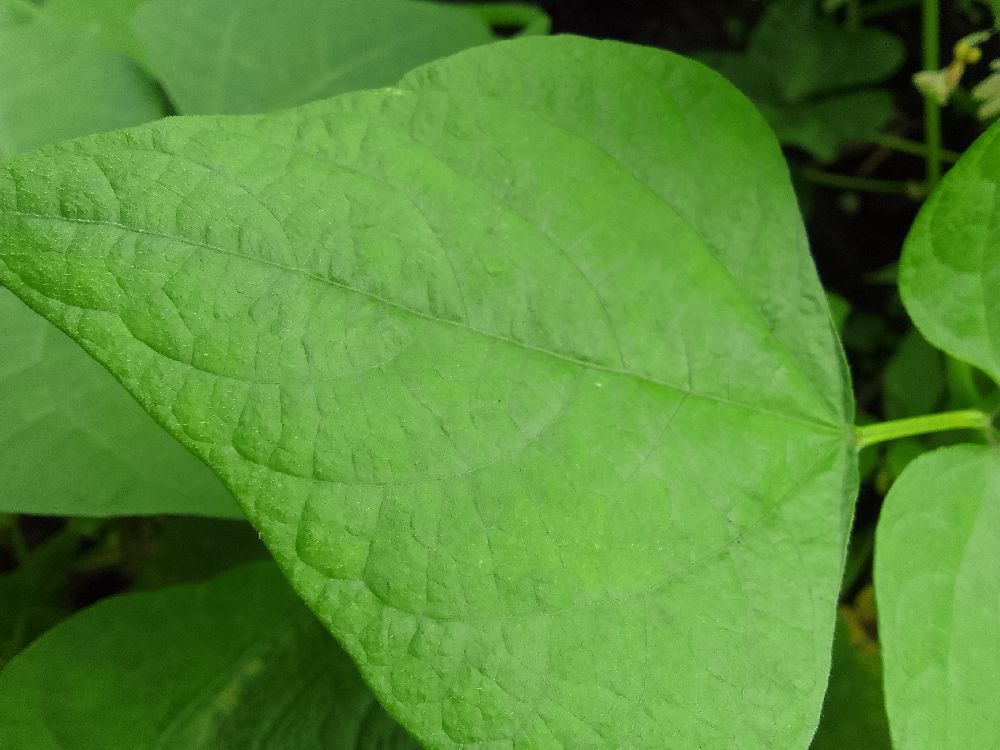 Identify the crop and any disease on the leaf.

common bean, healthy
